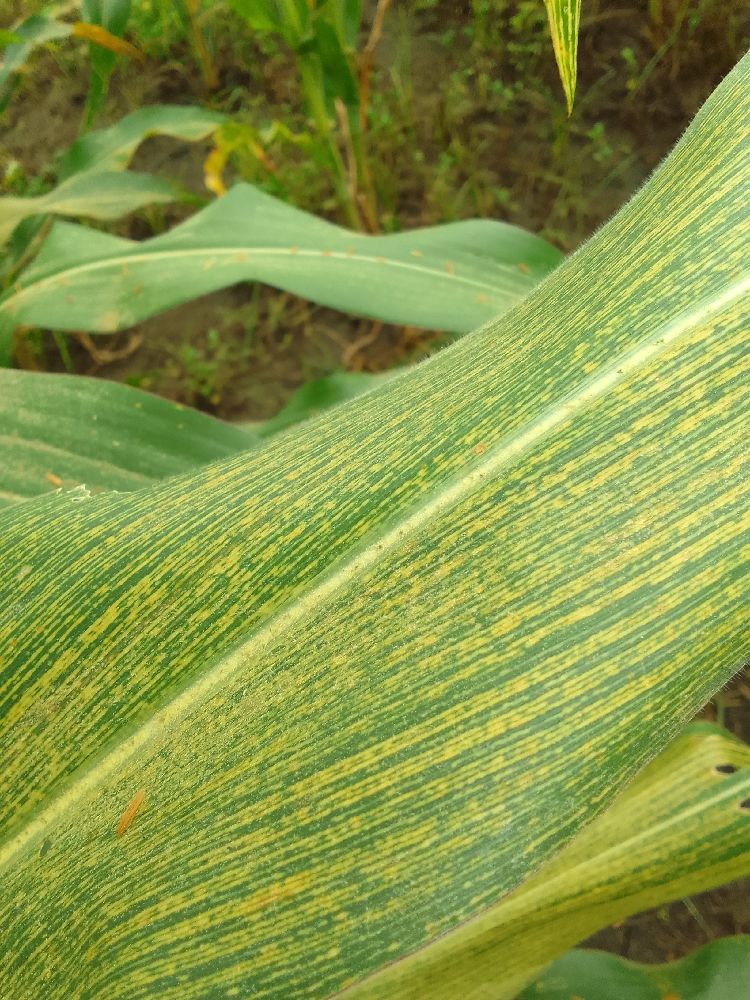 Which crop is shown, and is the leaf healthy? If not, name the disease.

maize, maize streak virus
